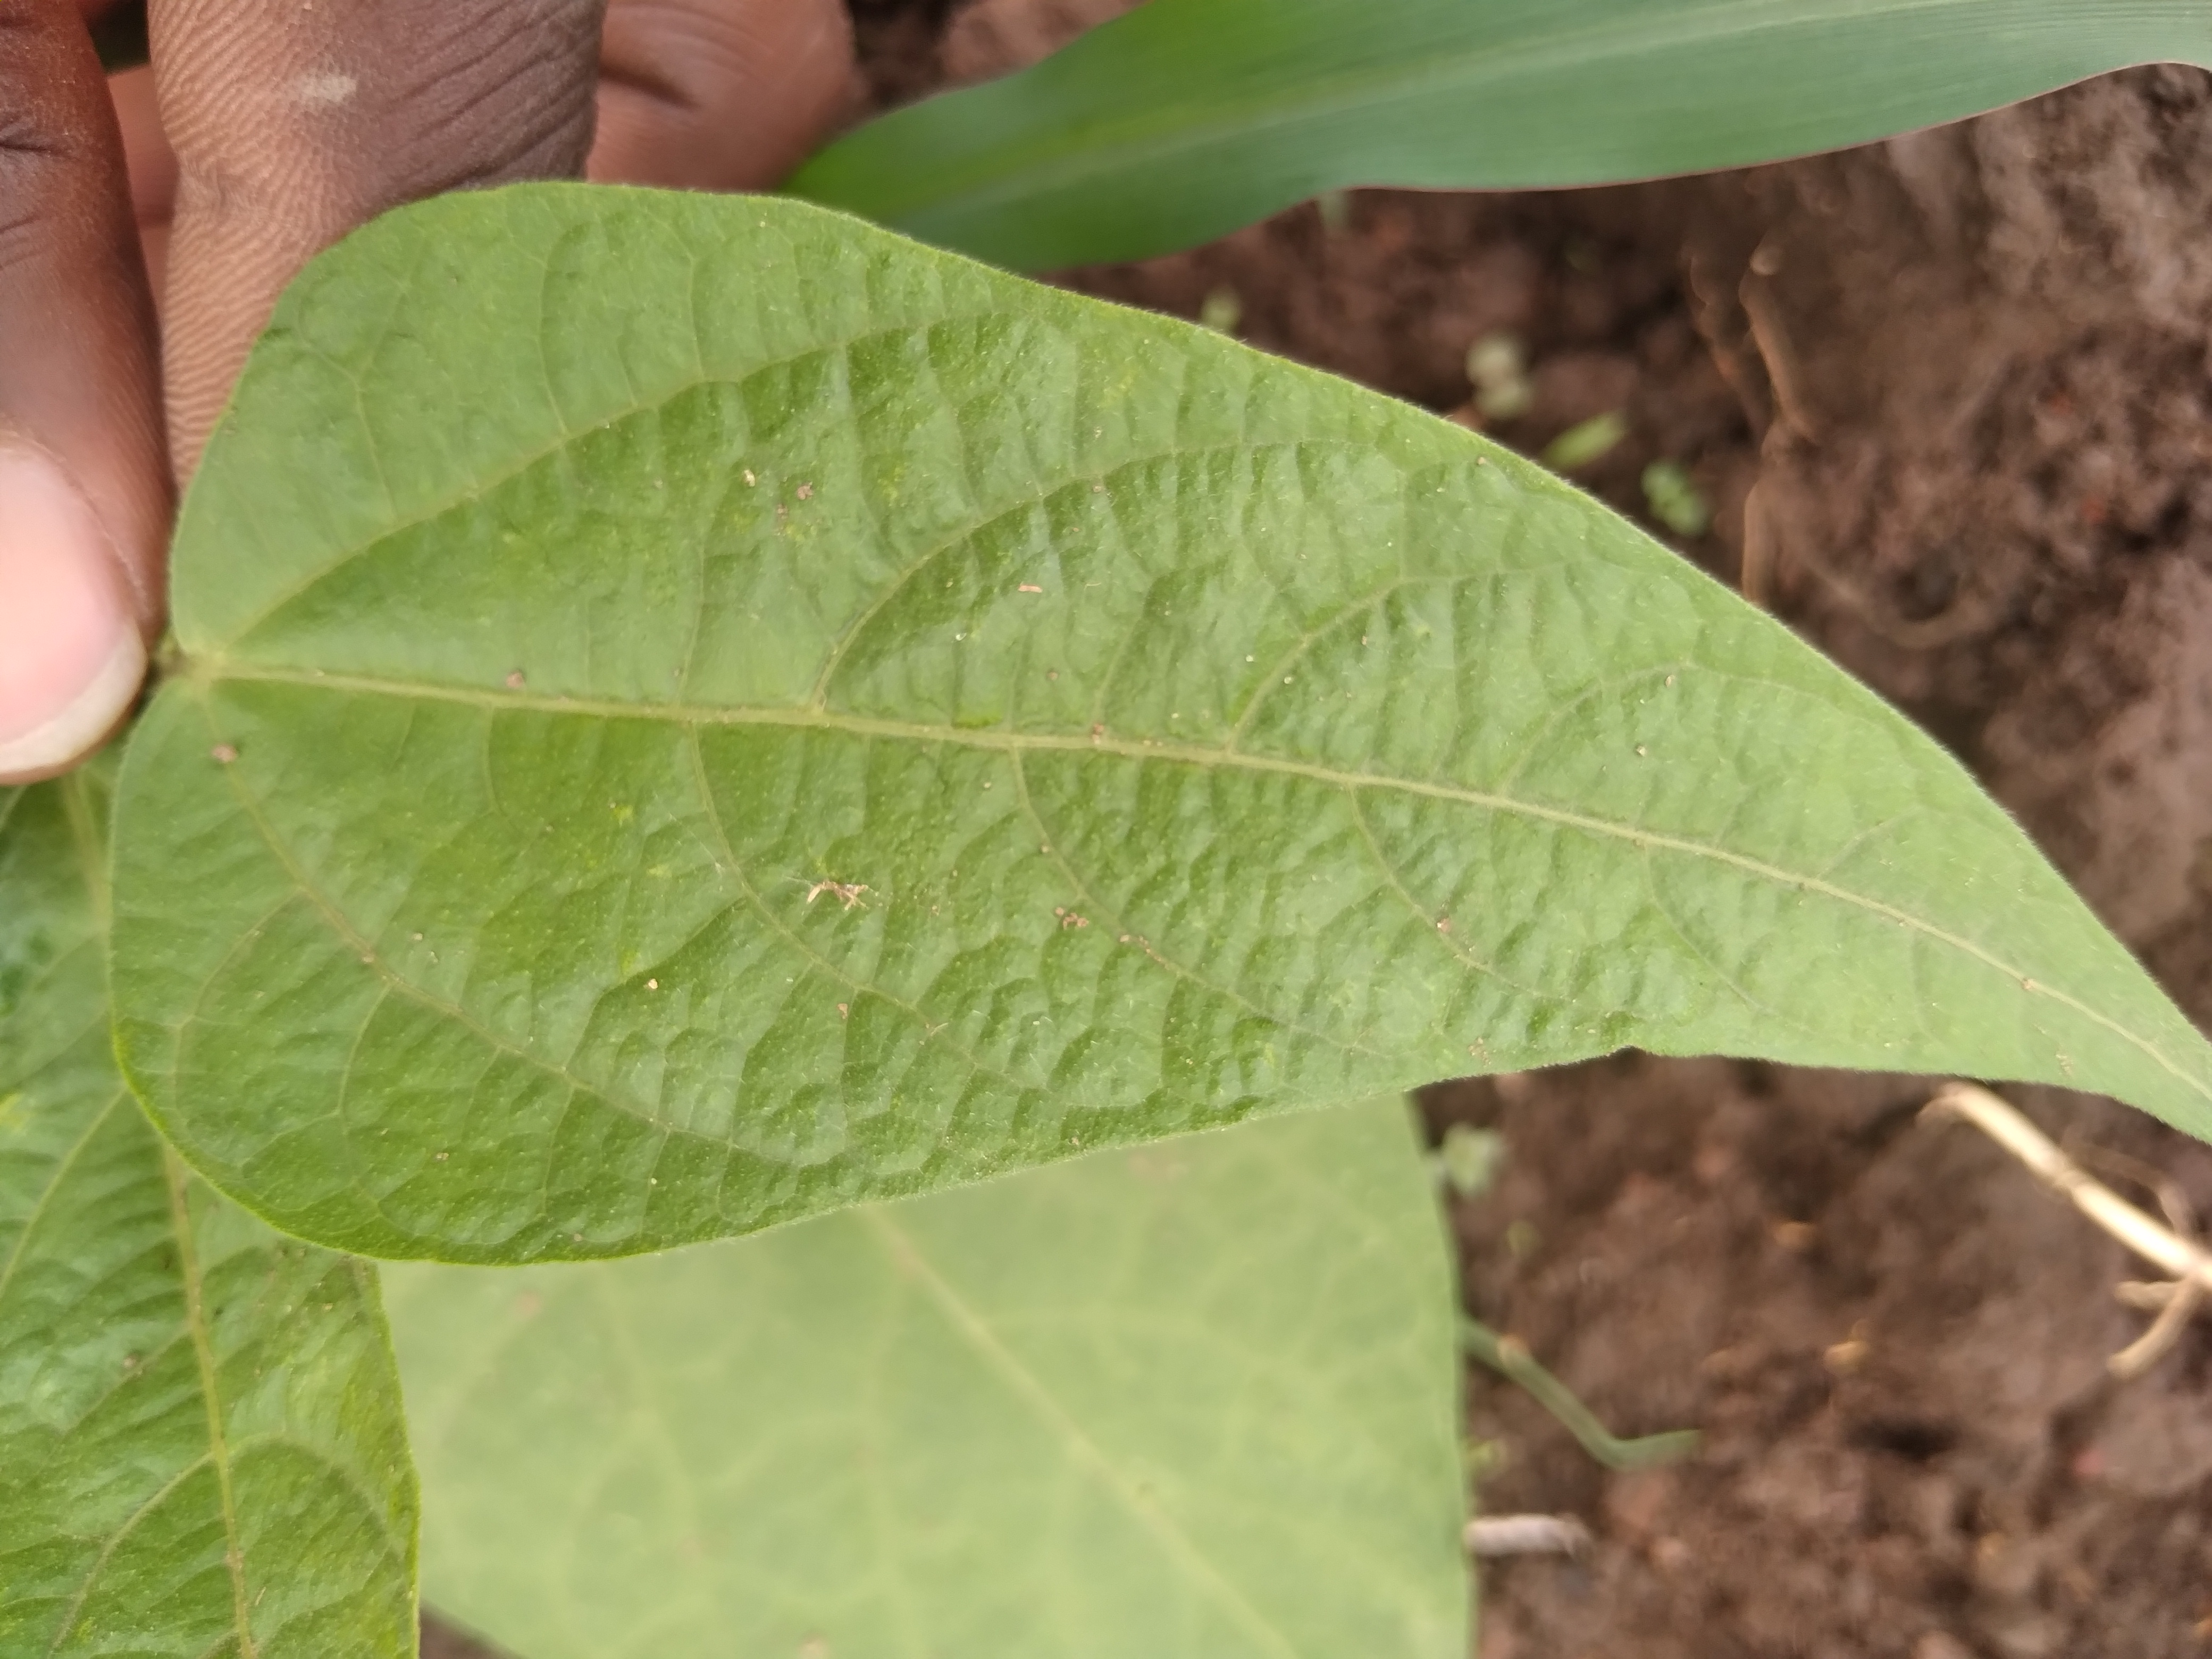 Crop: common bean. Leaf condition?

healthy
